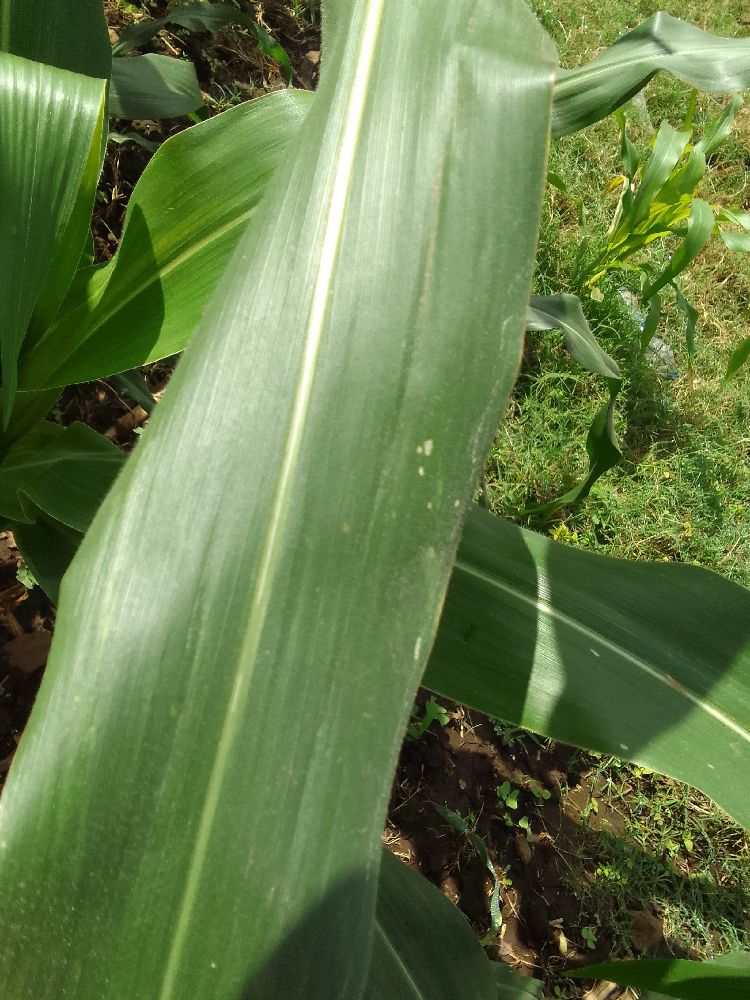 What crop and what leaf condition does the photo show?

maize, healthy
